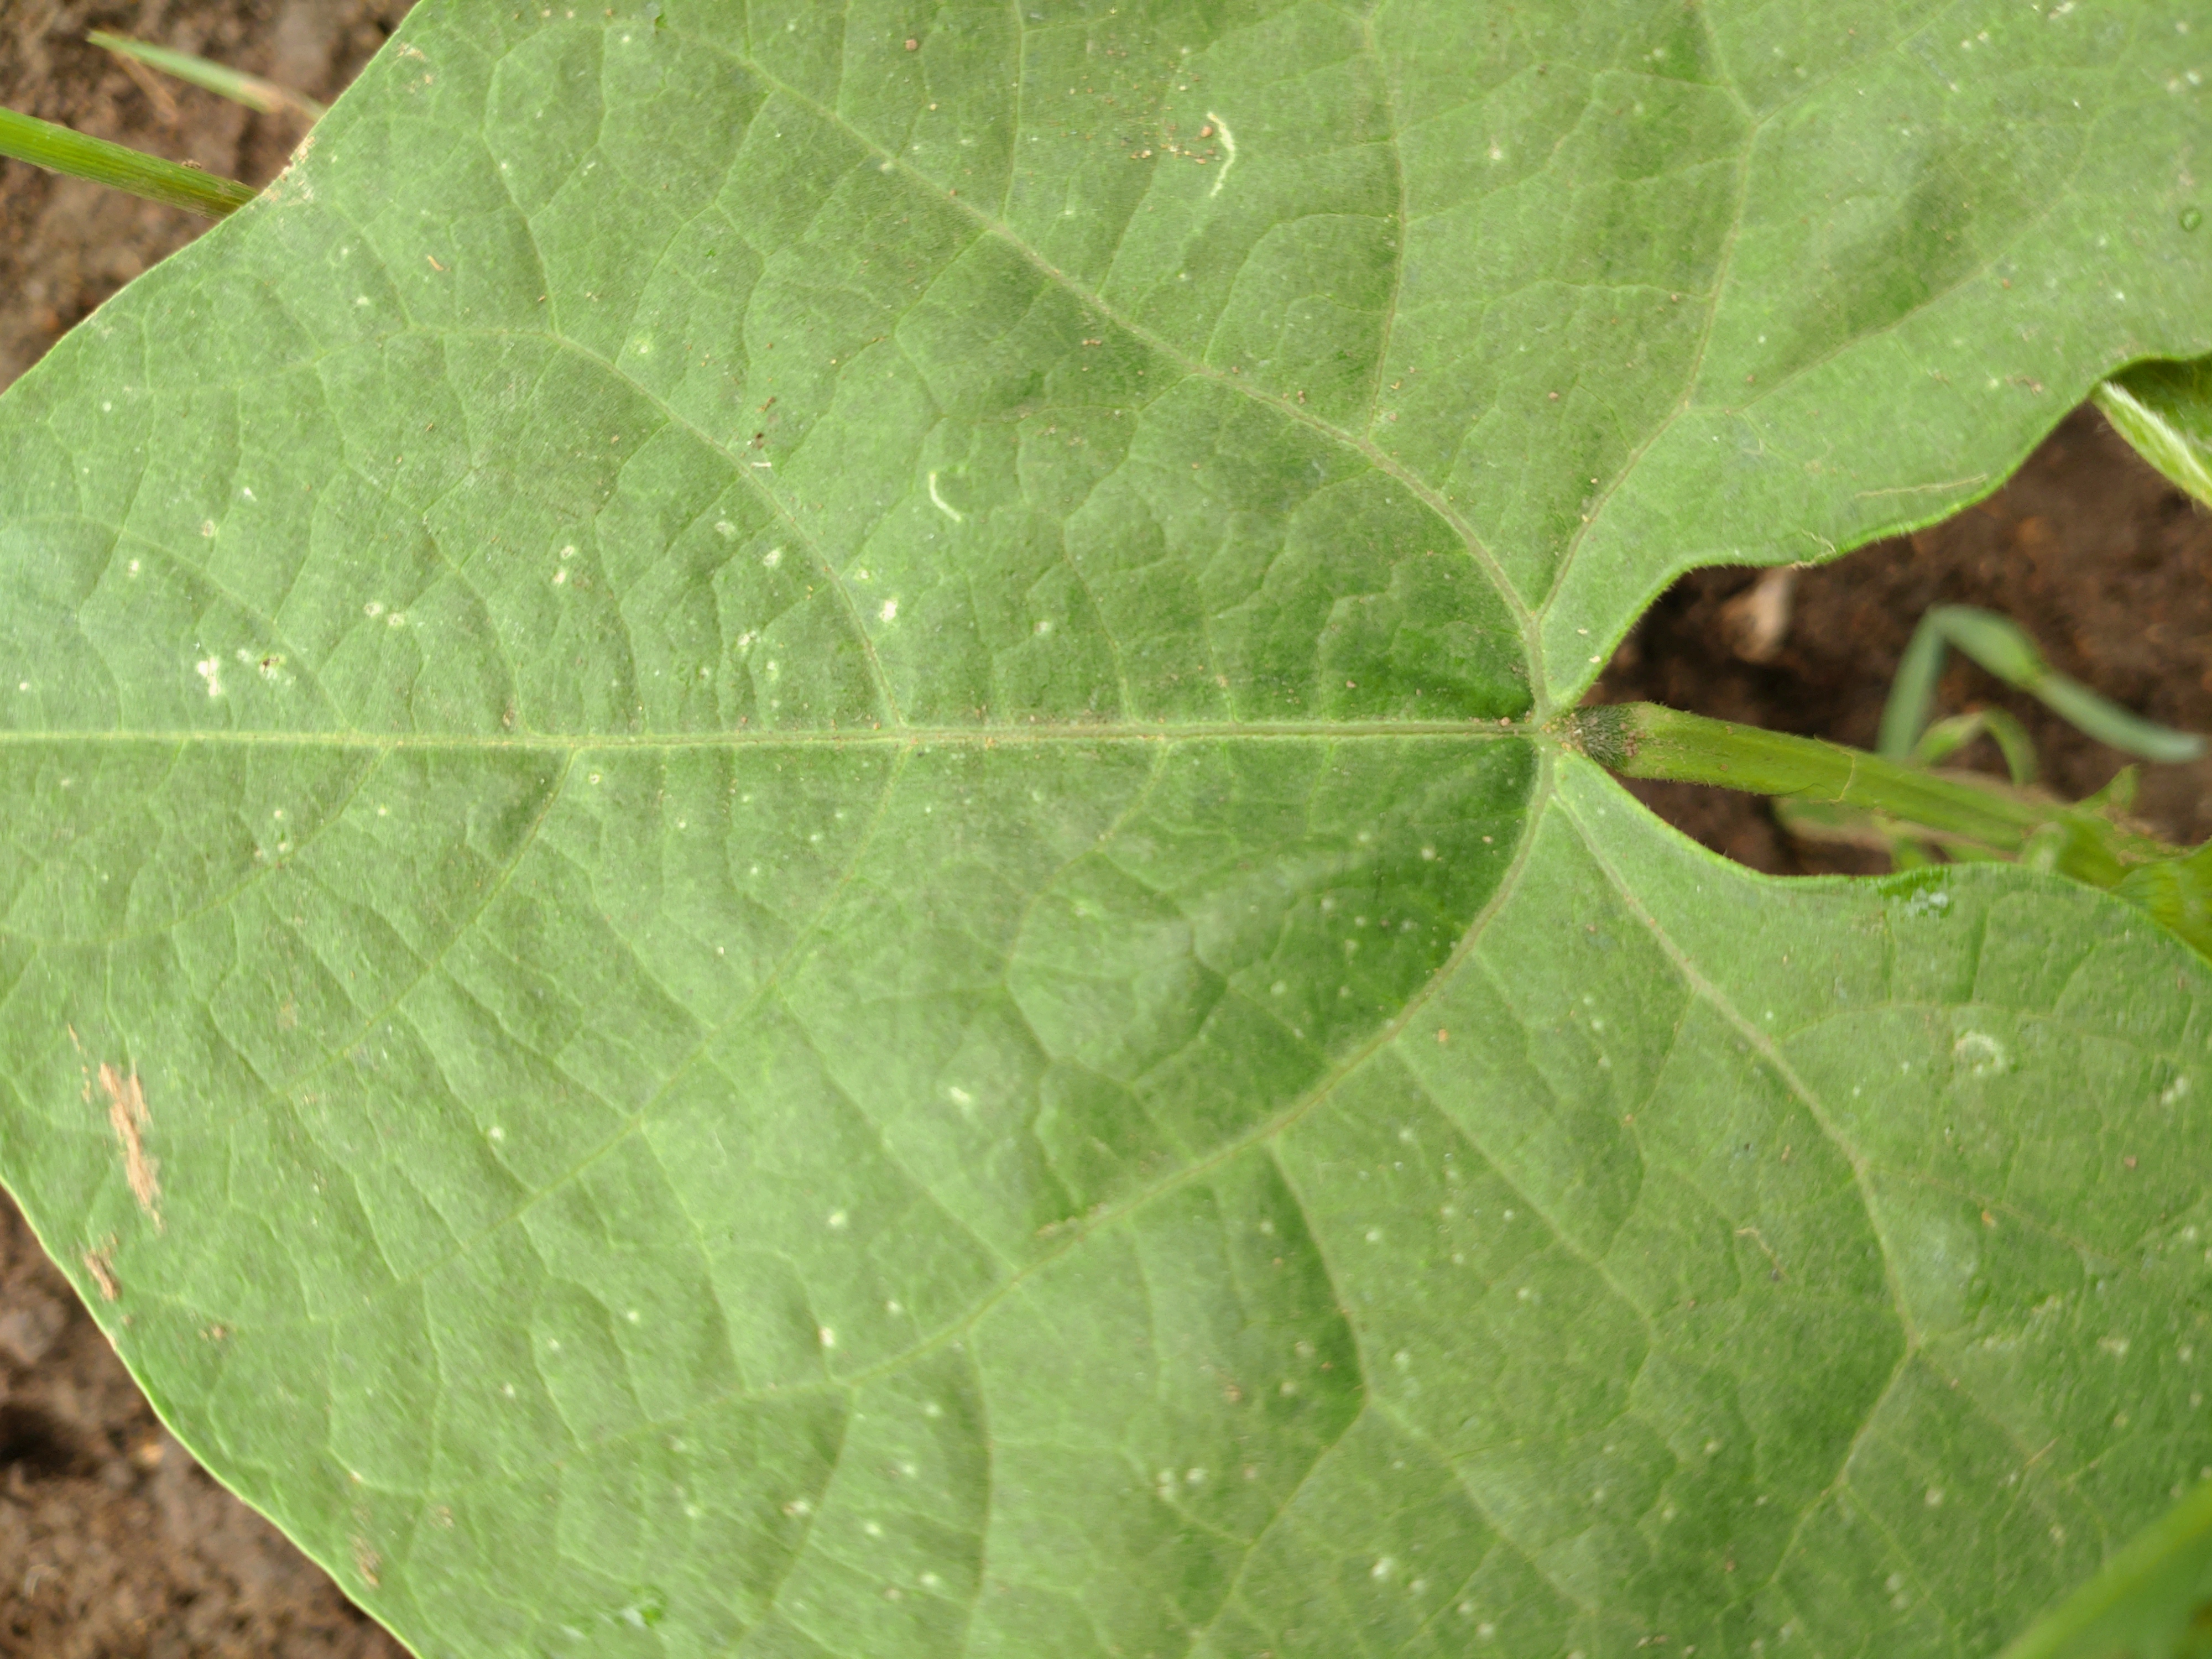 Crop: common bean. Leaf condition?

healthy
